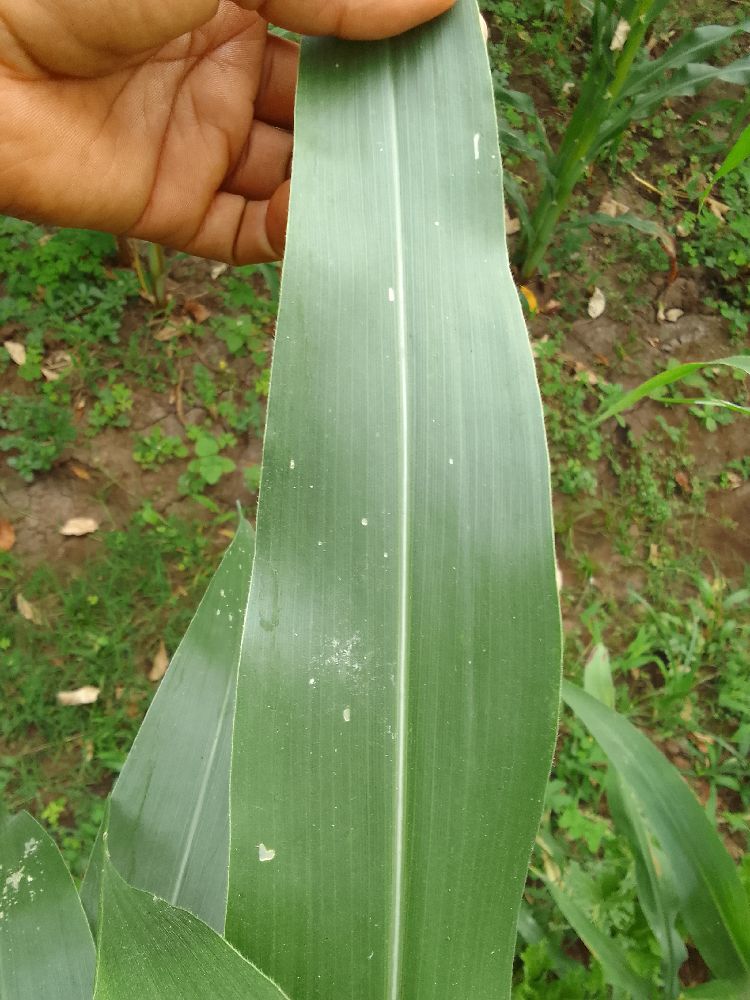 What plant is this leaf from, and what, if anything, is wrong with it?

maize, healthy
